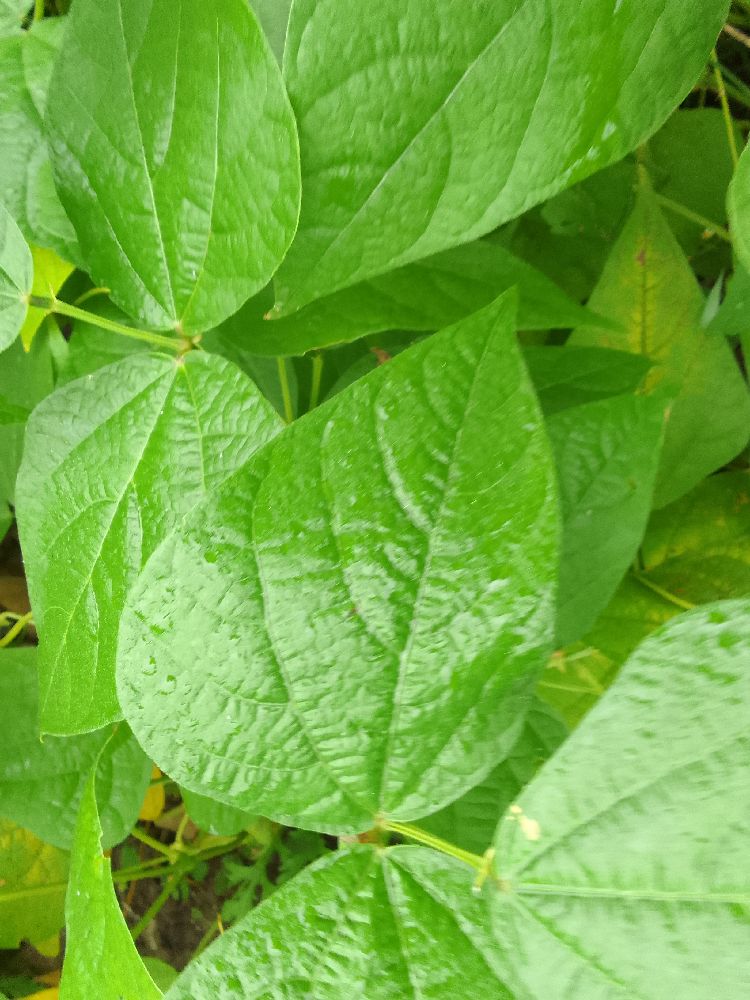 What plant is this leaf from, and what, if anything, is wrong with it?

common bean, healthy
